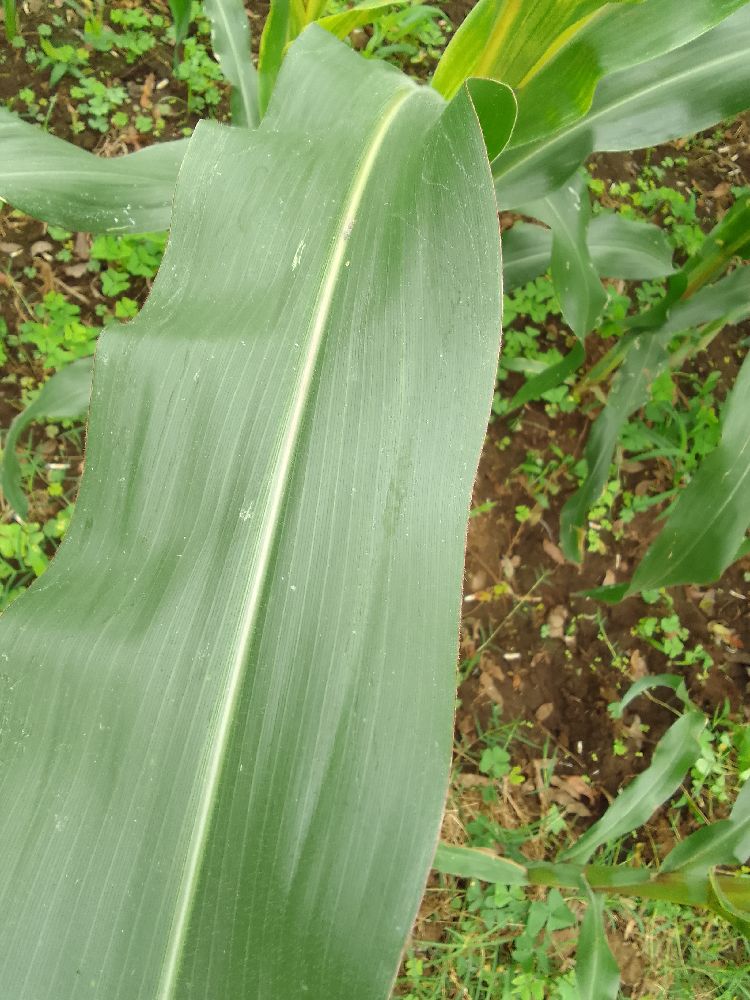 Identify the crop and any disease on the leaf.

maize, healthy
